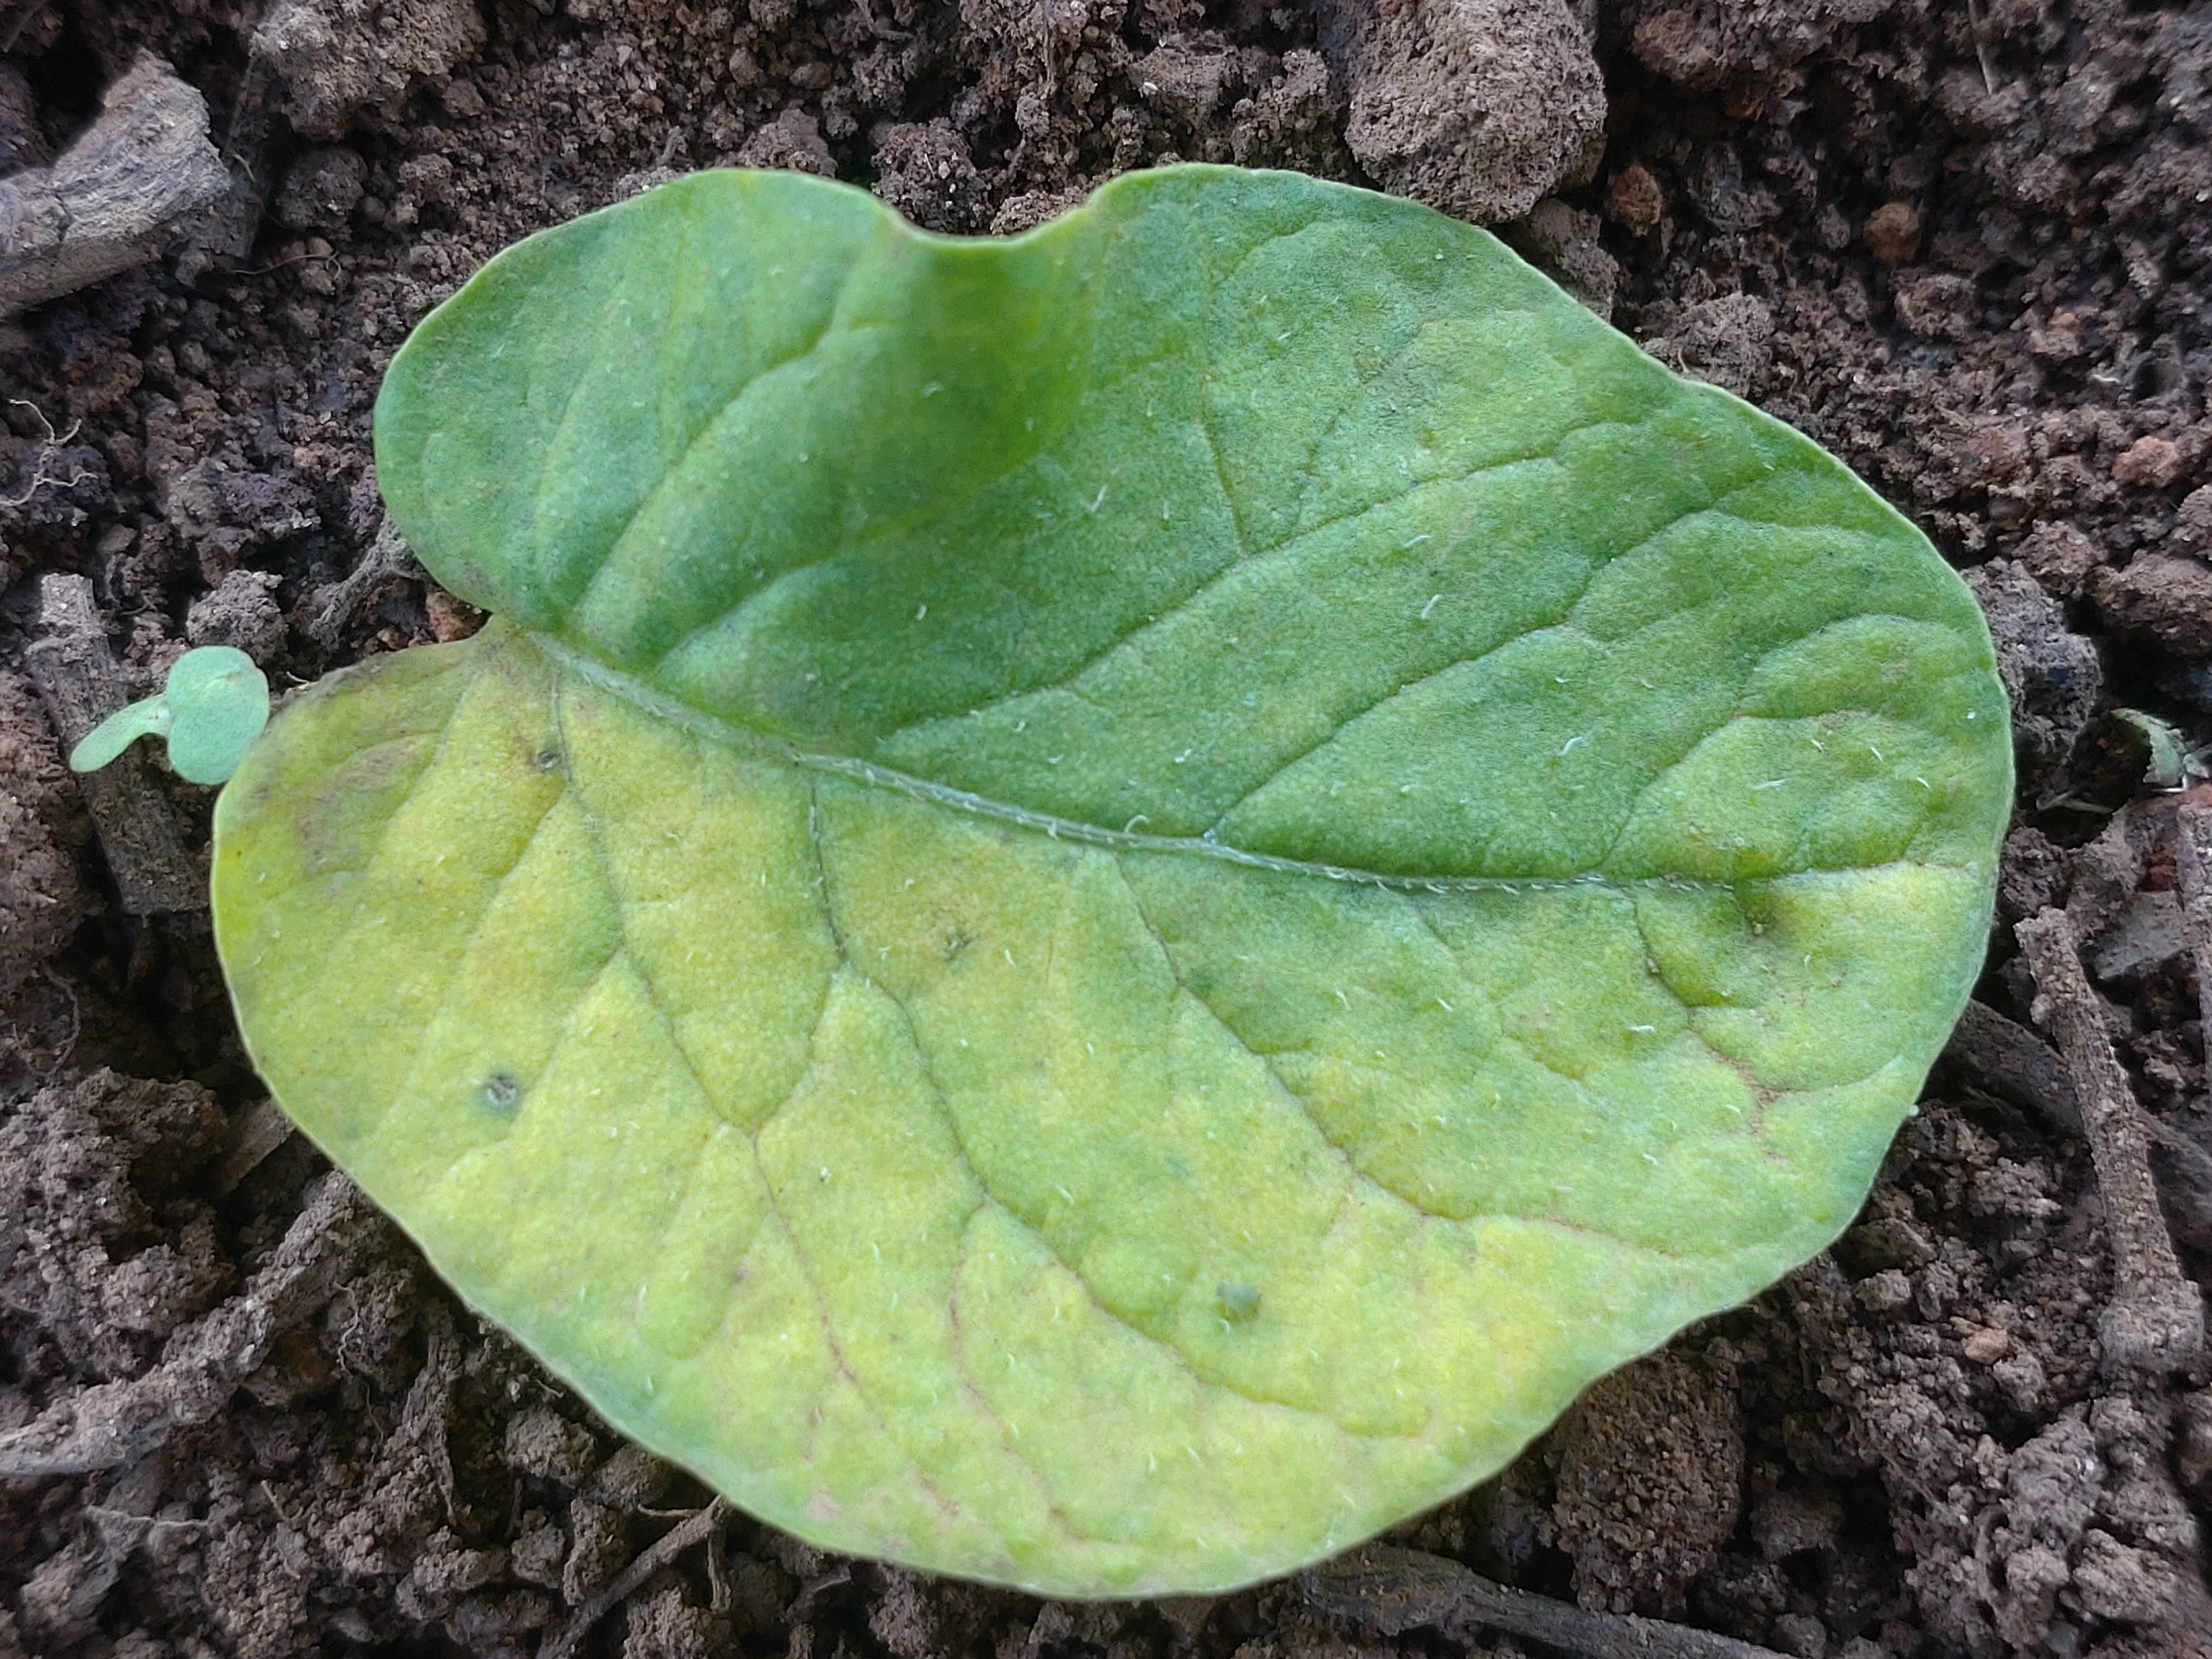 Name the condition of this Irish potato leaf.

late blight
